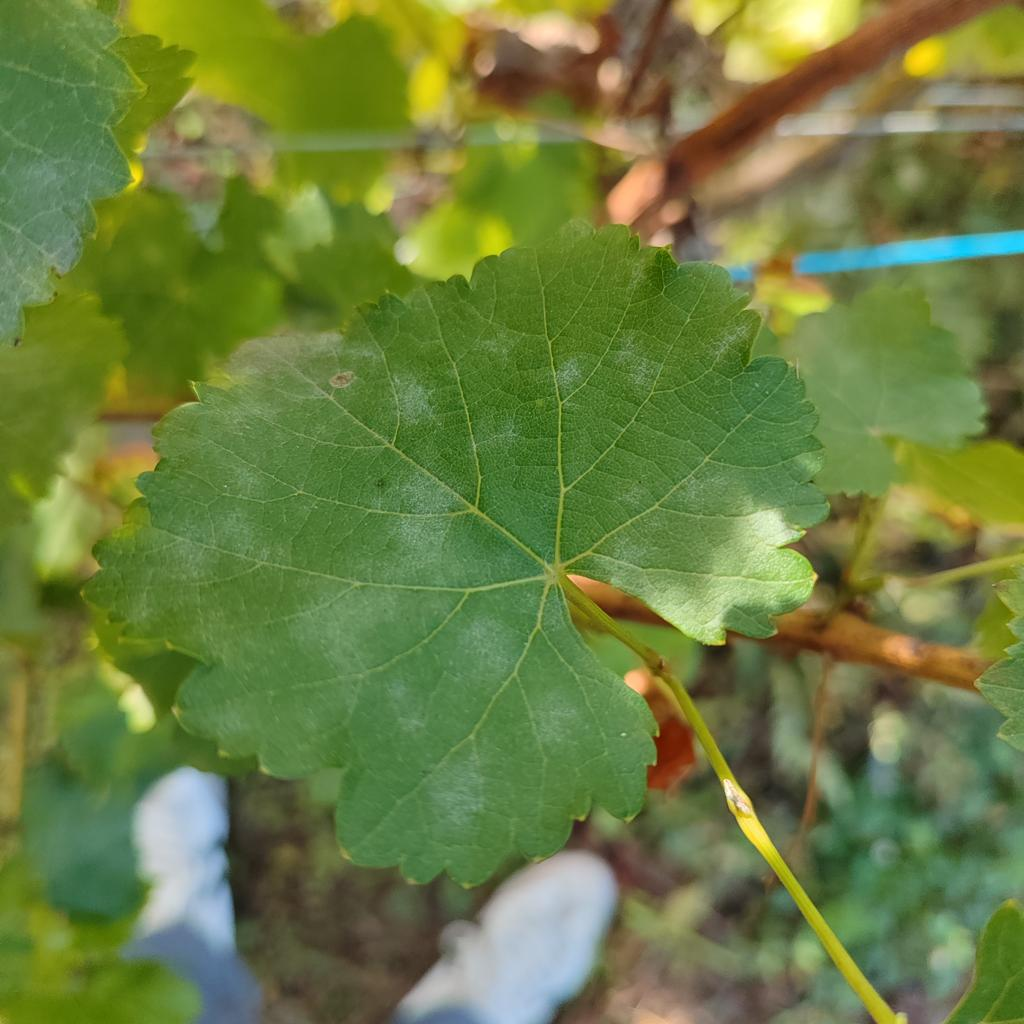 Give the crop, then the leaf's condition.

grapevine, powdery mildew
